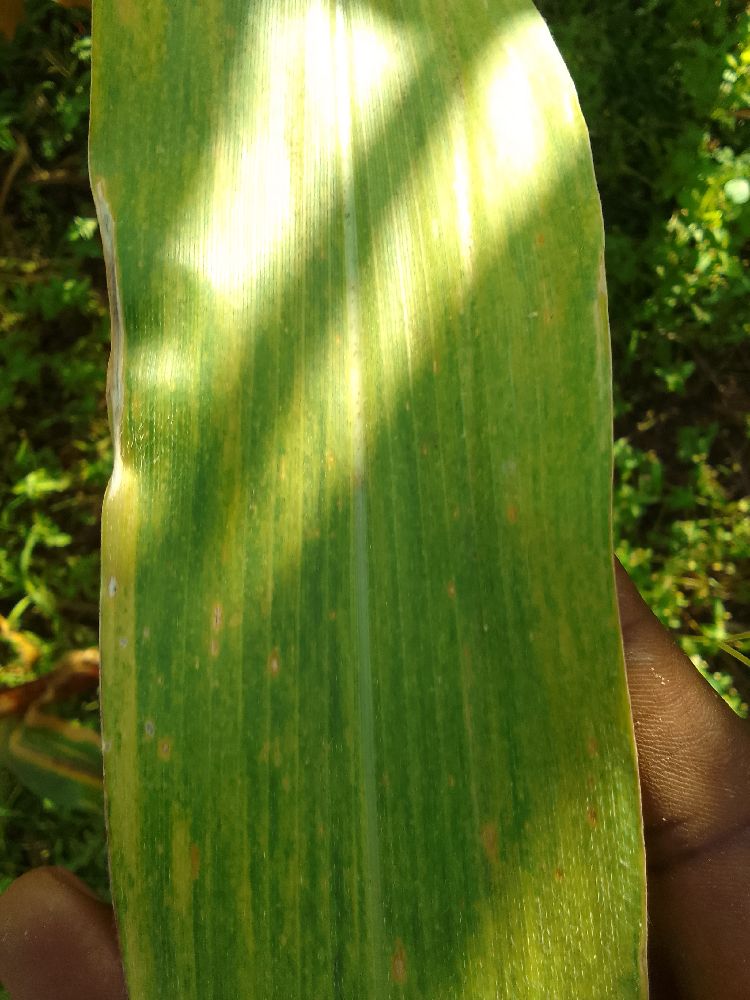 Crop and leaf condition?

maize, maize lethal necrosis
